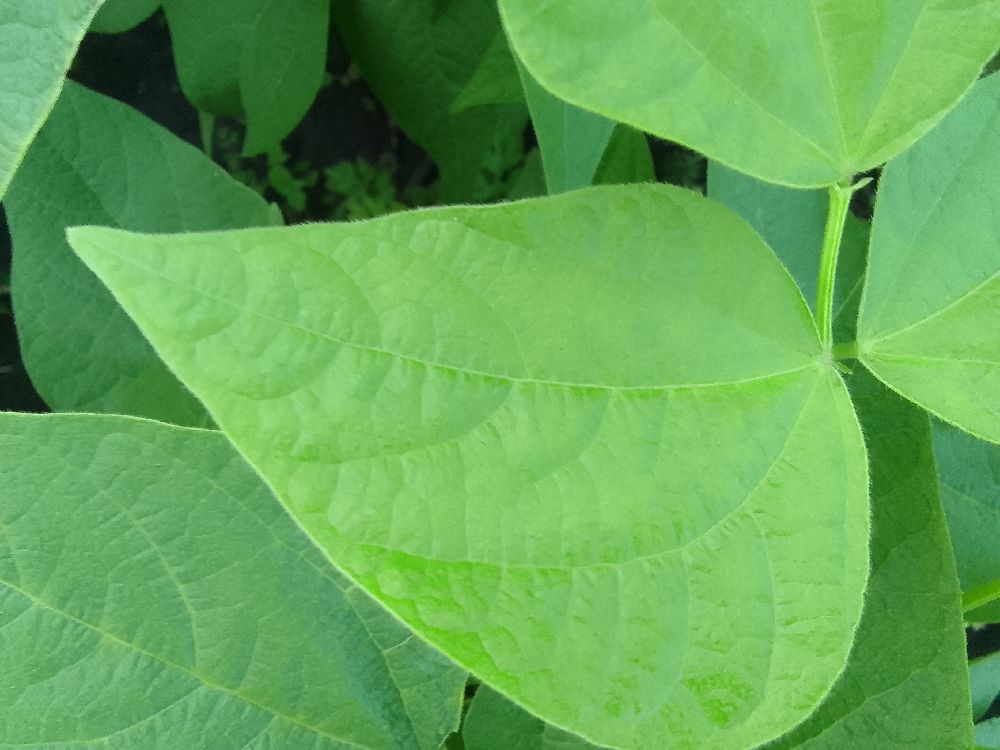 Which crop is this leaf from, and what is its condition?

common bean, healthy
